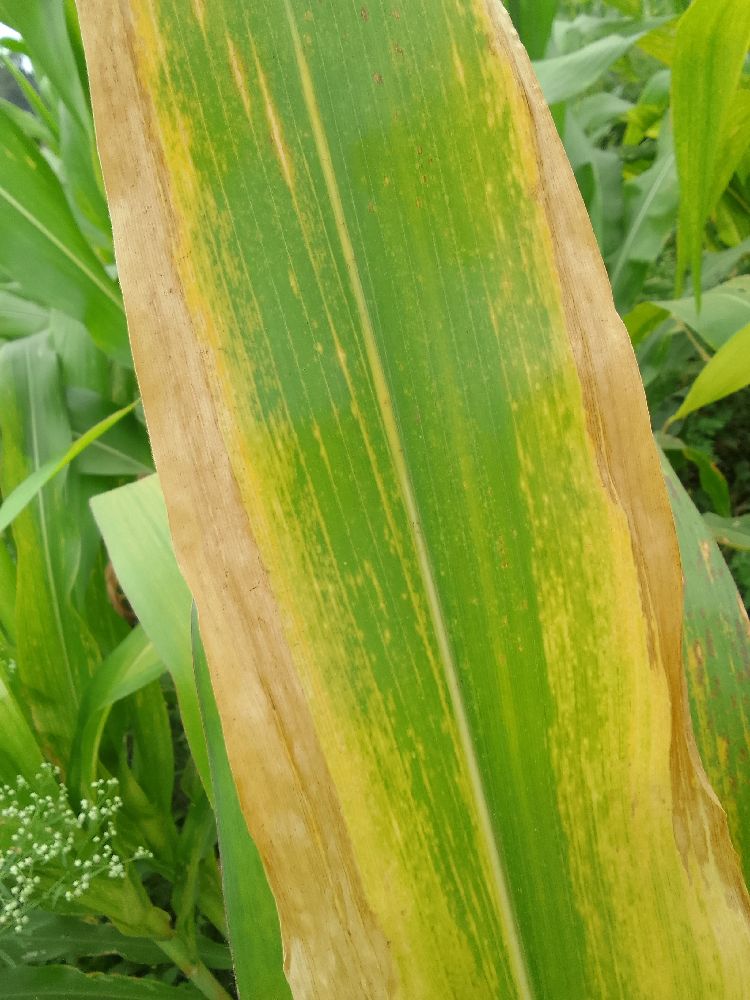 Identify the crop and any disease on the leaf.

maize, maize lethal necrosis
